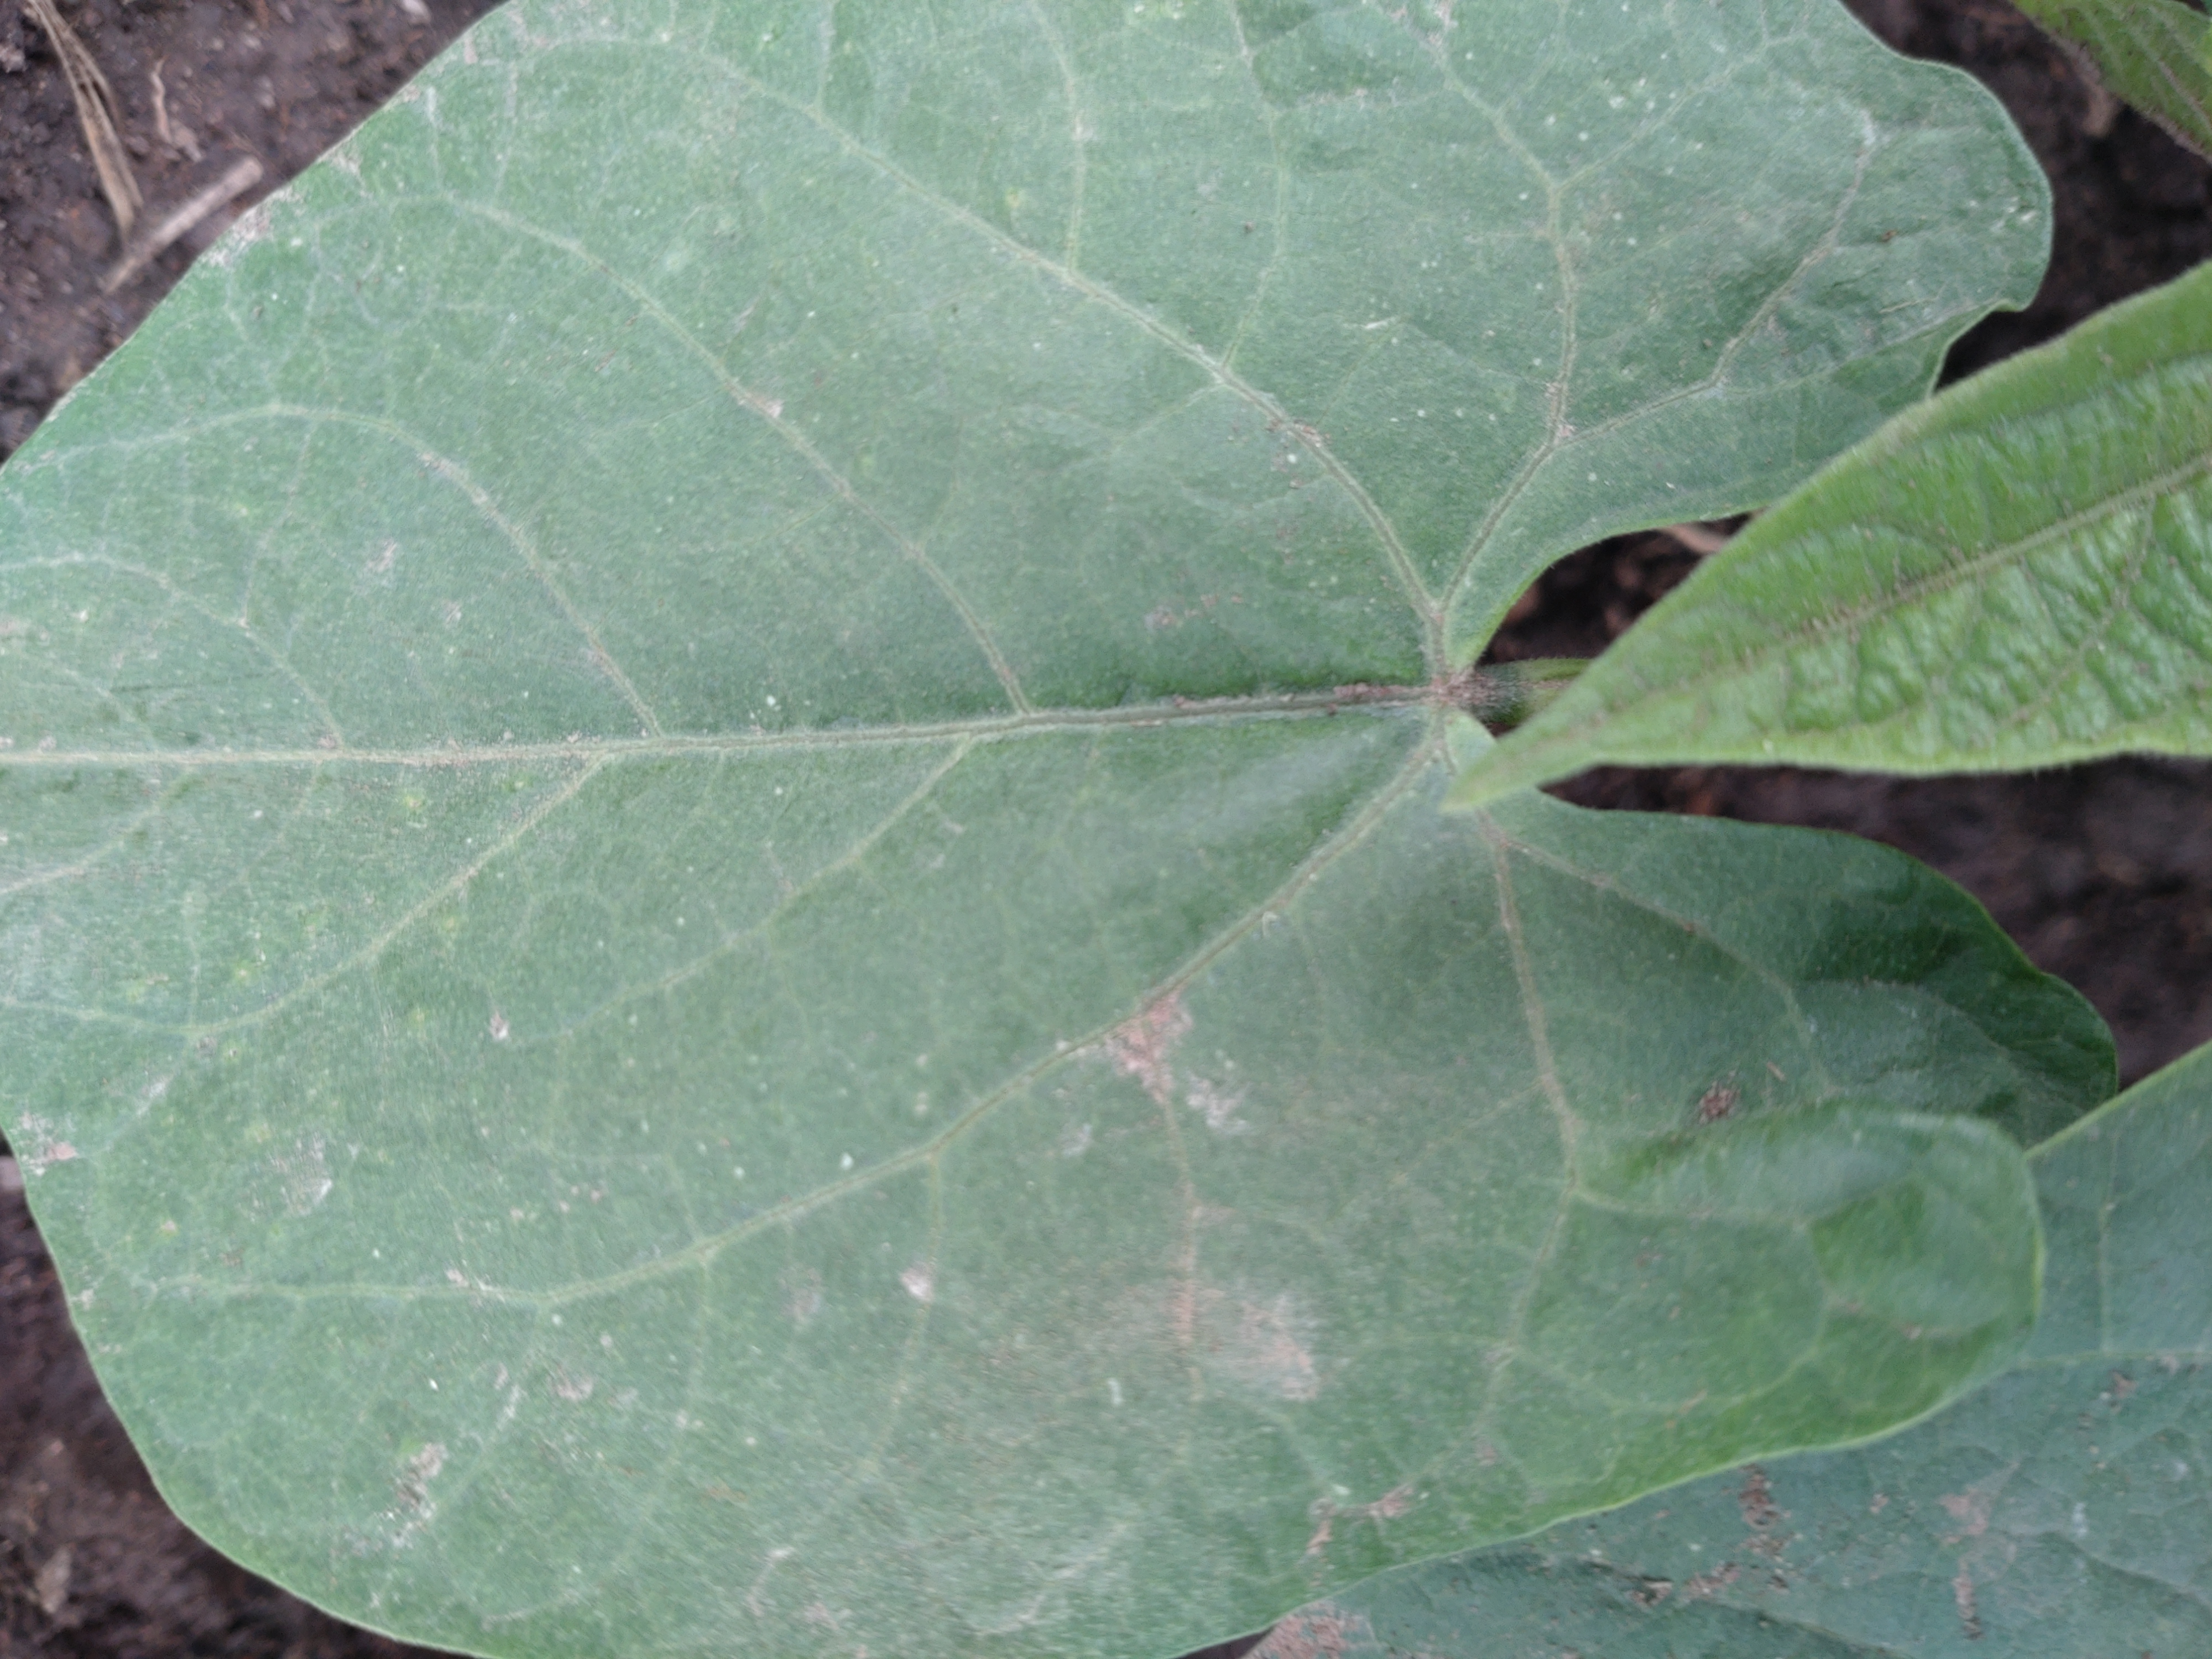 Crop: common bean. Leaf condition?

healthy
